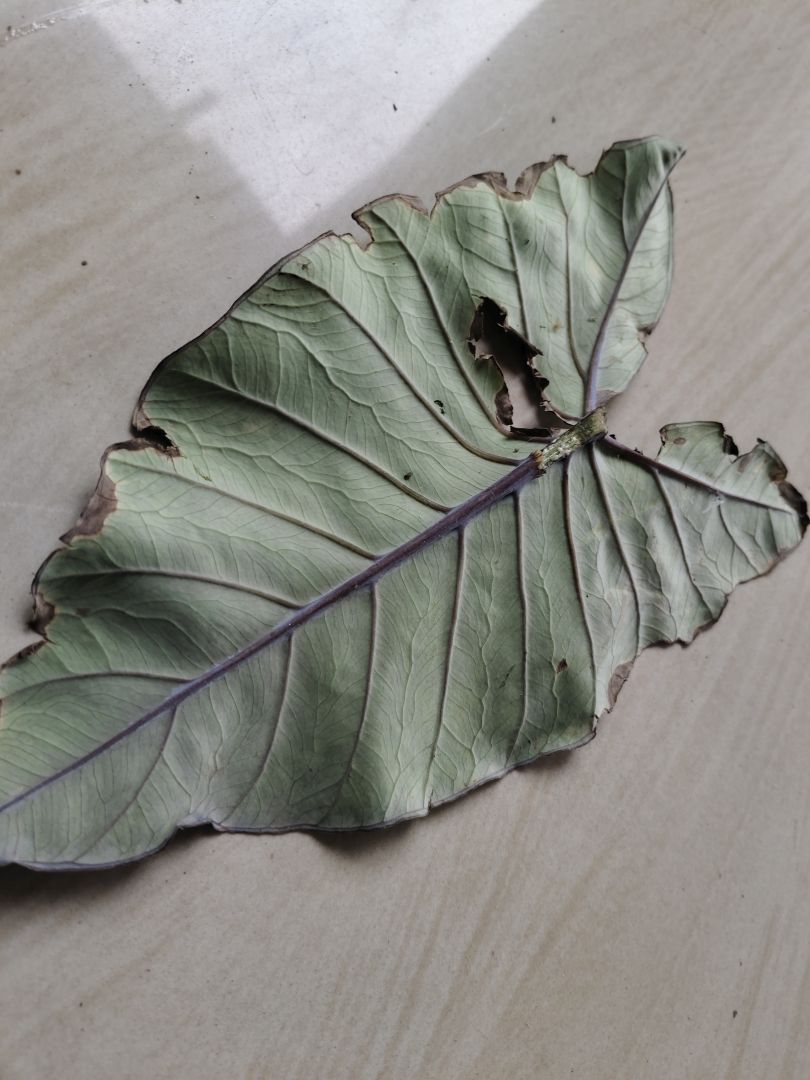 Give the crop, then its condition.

taro, leaf blight
